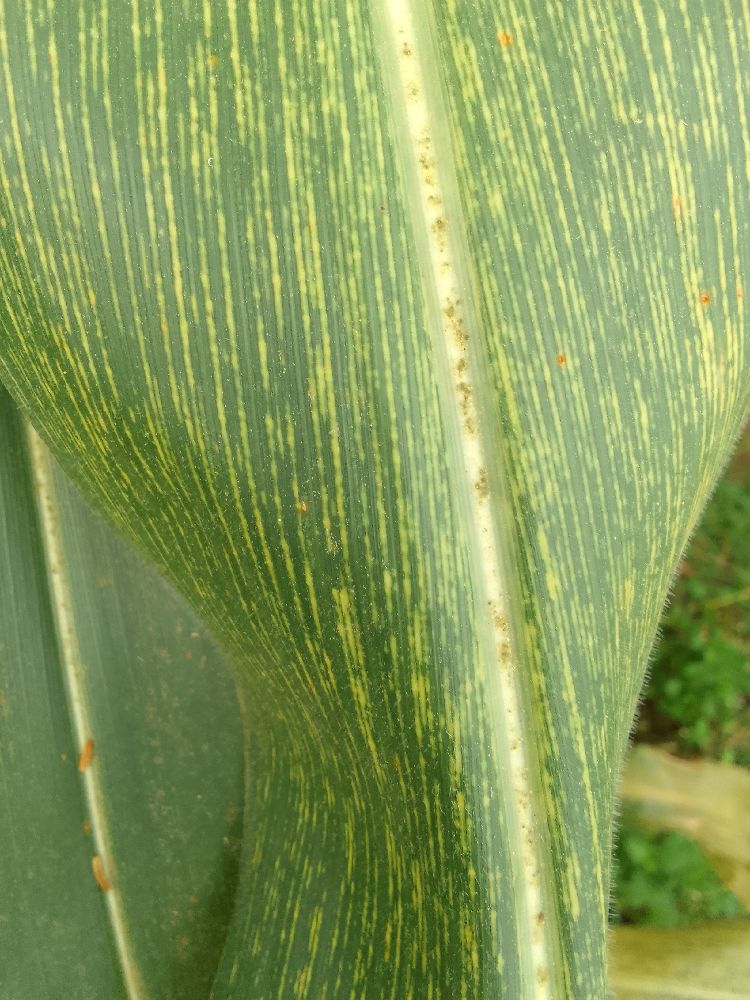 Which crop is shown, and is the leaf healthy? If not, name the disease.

maize, maize streak virus
